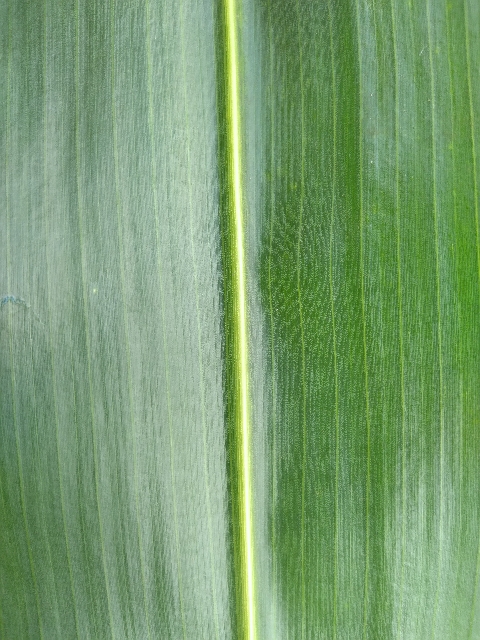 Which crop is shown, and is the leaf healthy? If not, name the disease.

maize, healthy
